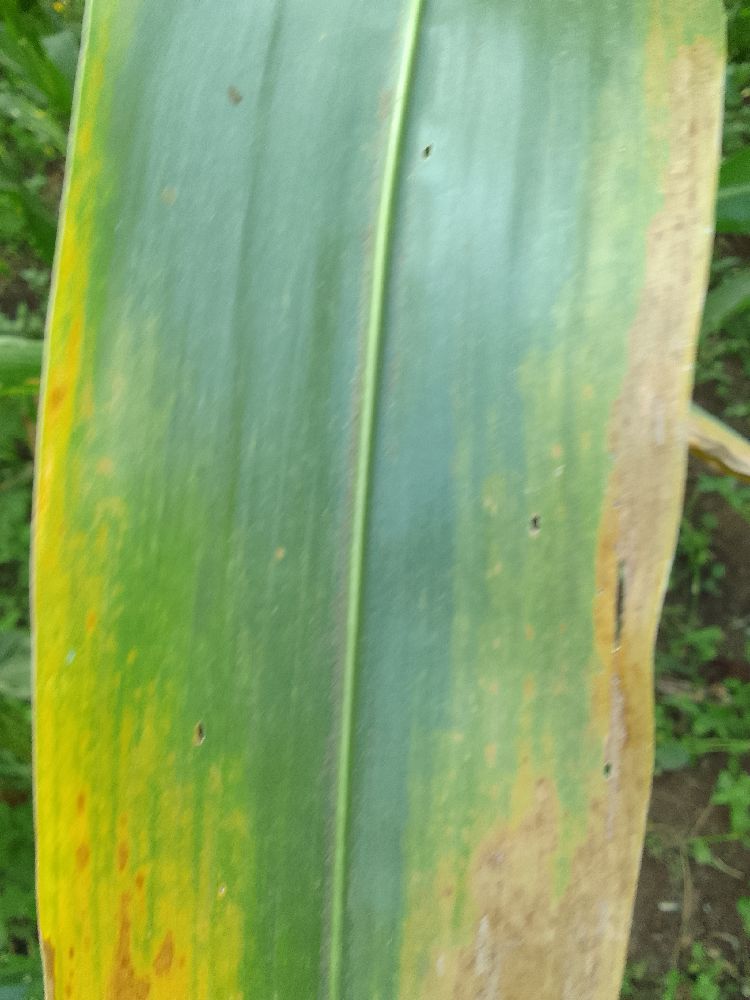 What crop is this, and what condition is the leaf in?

maize, maize lethal necrosis
